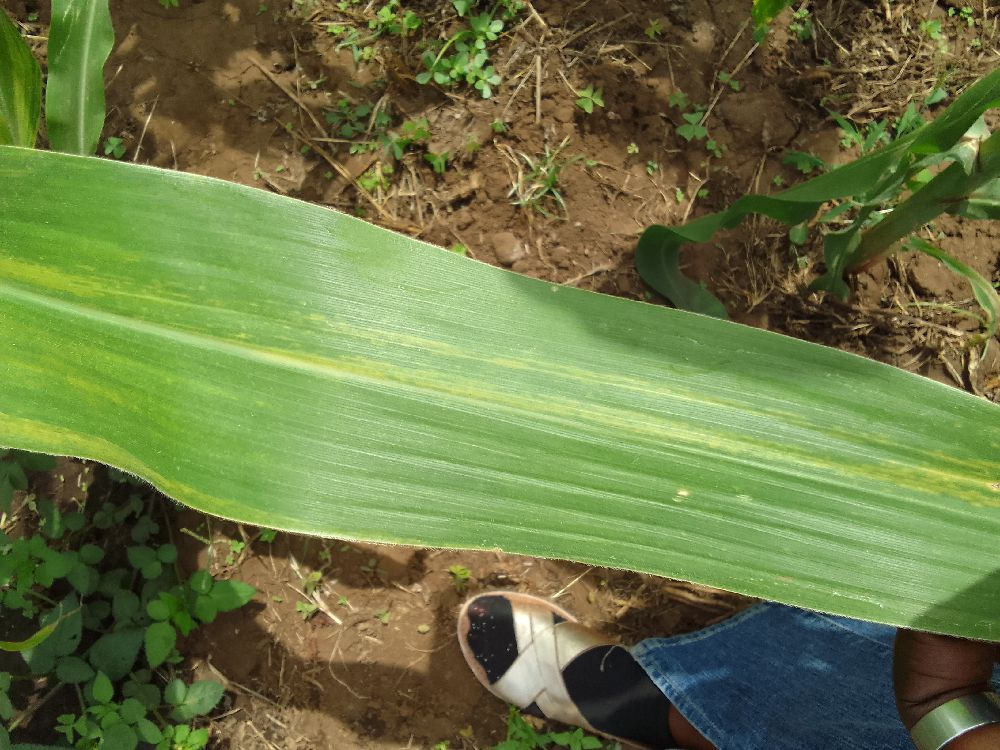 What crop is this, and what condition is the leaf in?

maize, maize lethal necrosis
